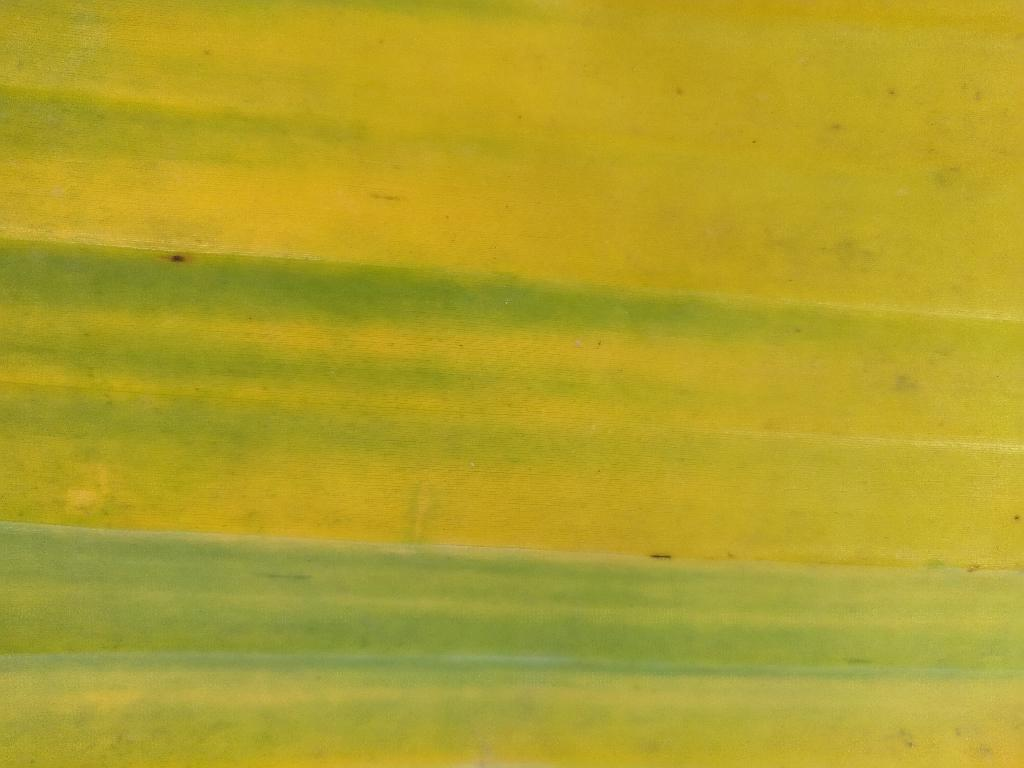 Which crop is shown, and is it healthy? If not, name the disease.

banana, fusarium wilt race 1
